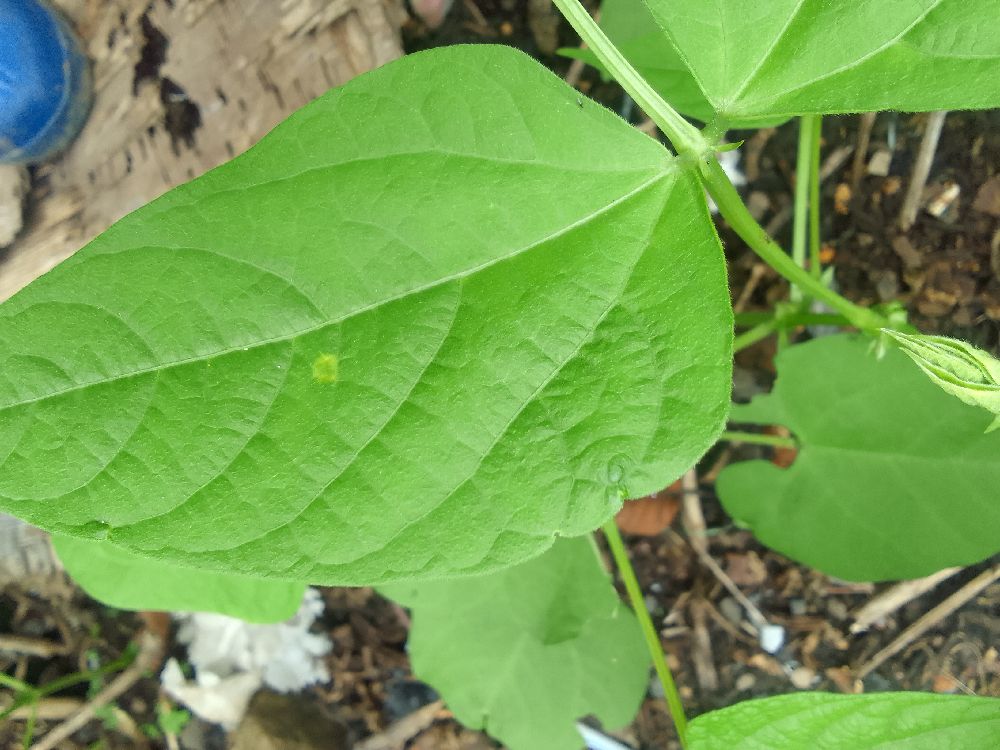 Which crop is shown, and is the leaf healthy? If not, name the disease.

common bean, healthy
